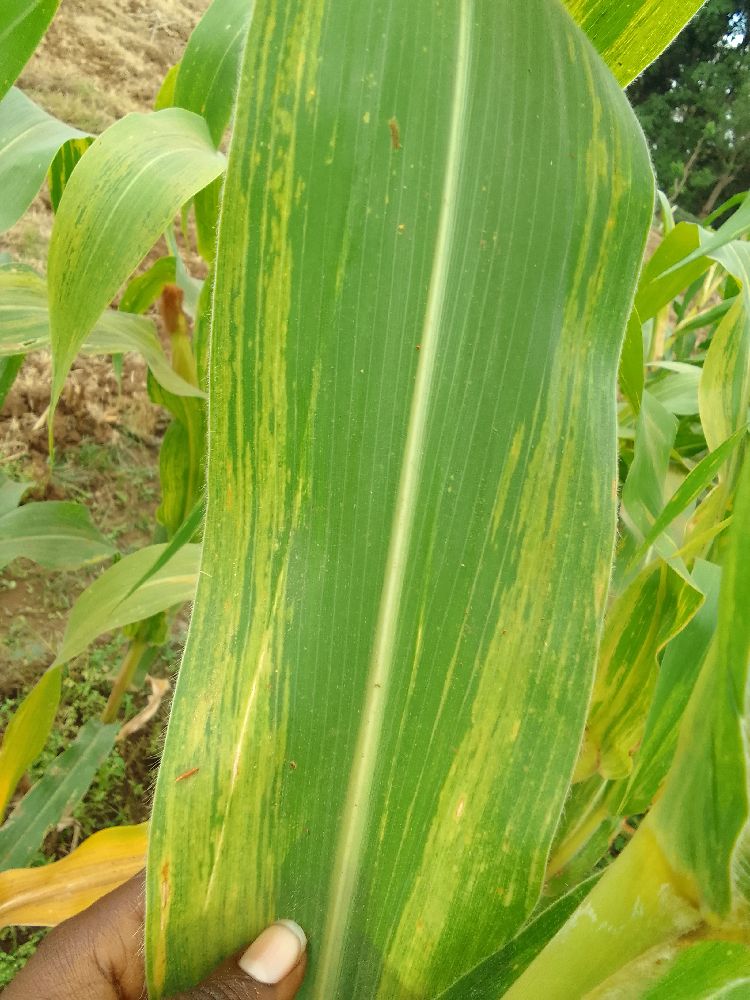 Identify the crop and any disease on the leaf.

maize, maize lethal necrosis
